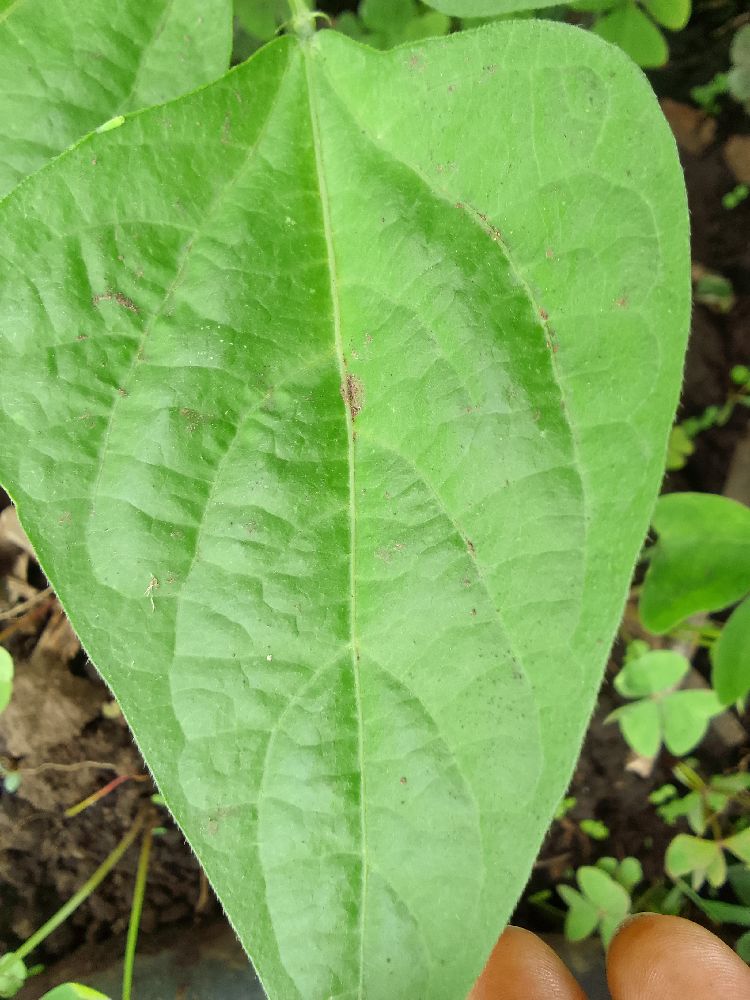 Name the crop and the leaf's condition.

common bean, healthy
